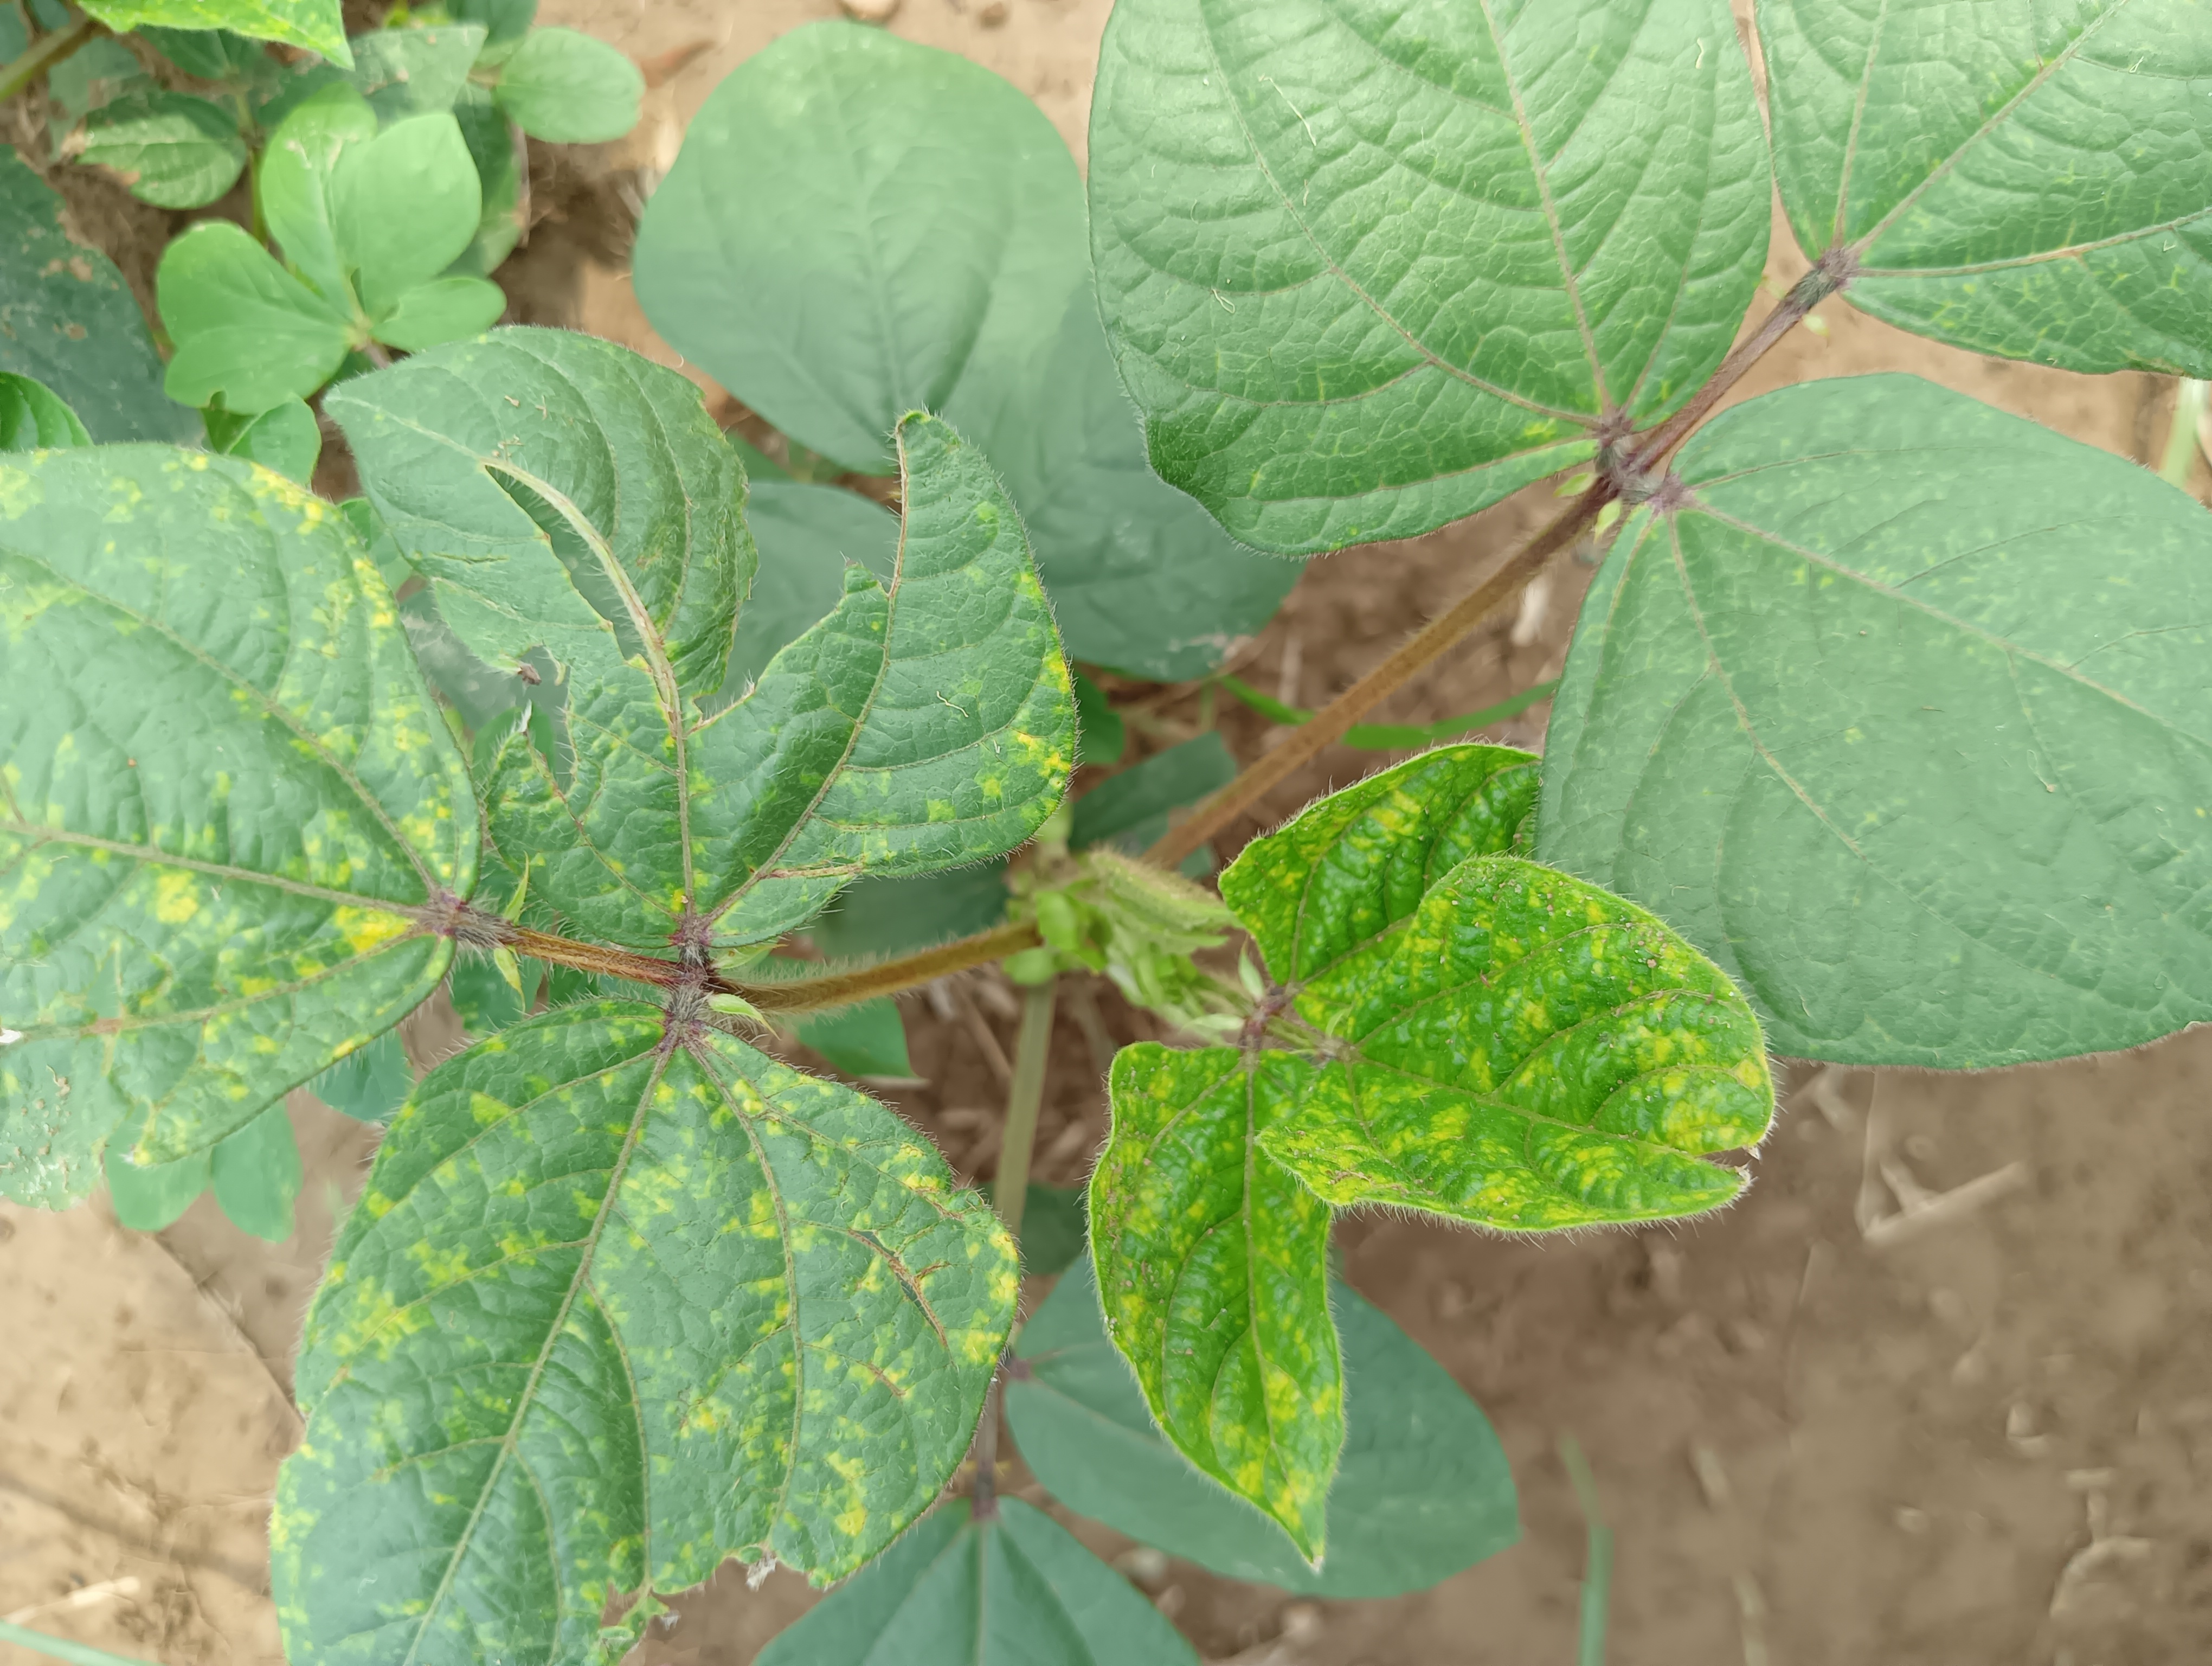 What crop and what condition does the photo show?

mungbean, yellow mosaic
